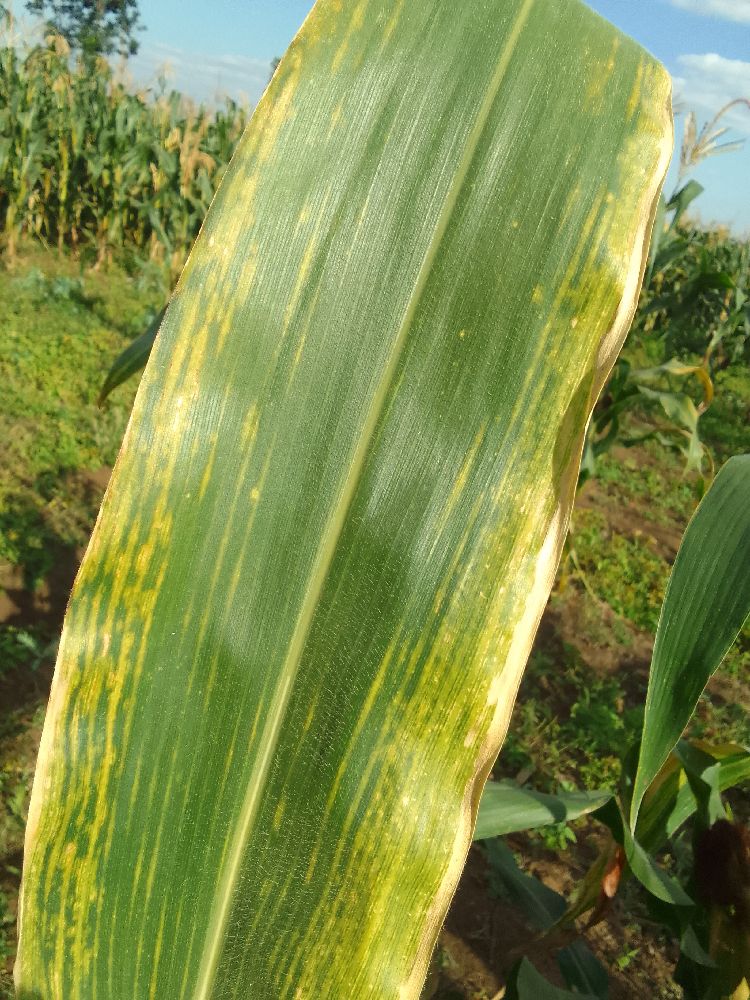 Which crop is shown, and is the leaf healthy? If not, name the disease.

maize, maize lethal necrosis
